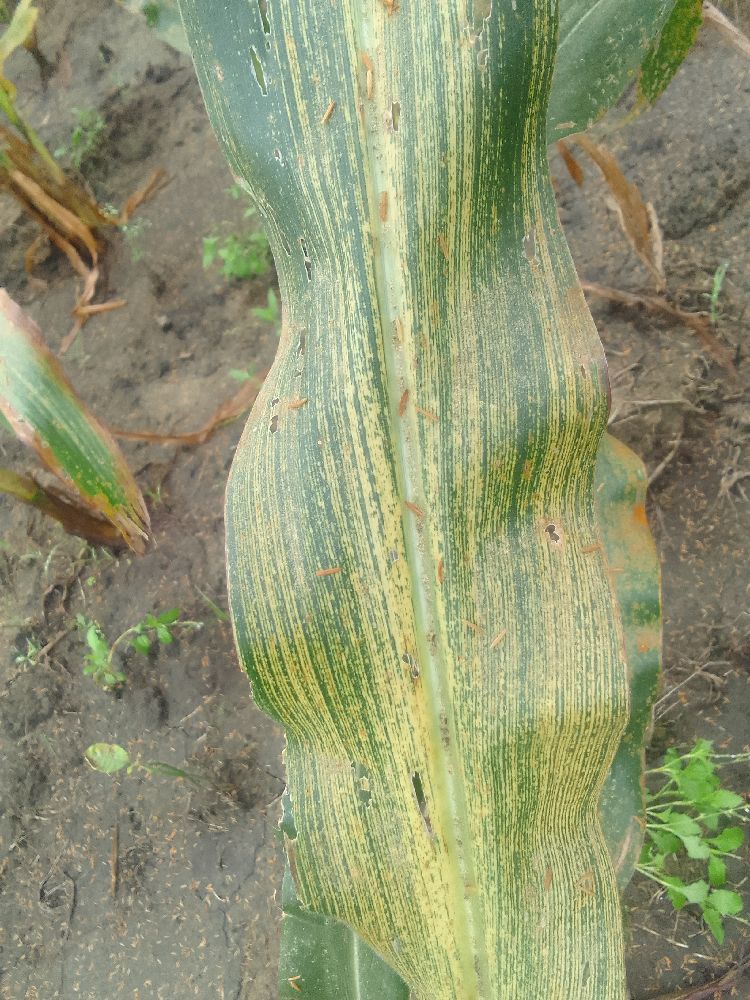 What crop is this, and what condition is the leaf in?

maize, maize streak virus
